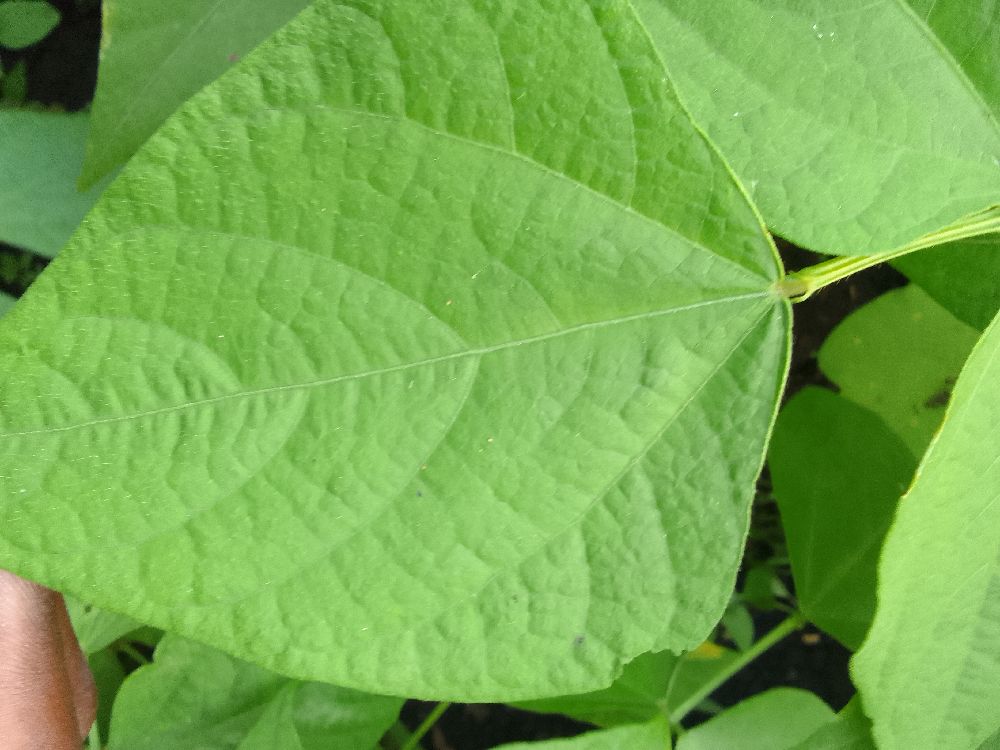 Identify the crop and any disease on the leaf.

common bean, healthy
